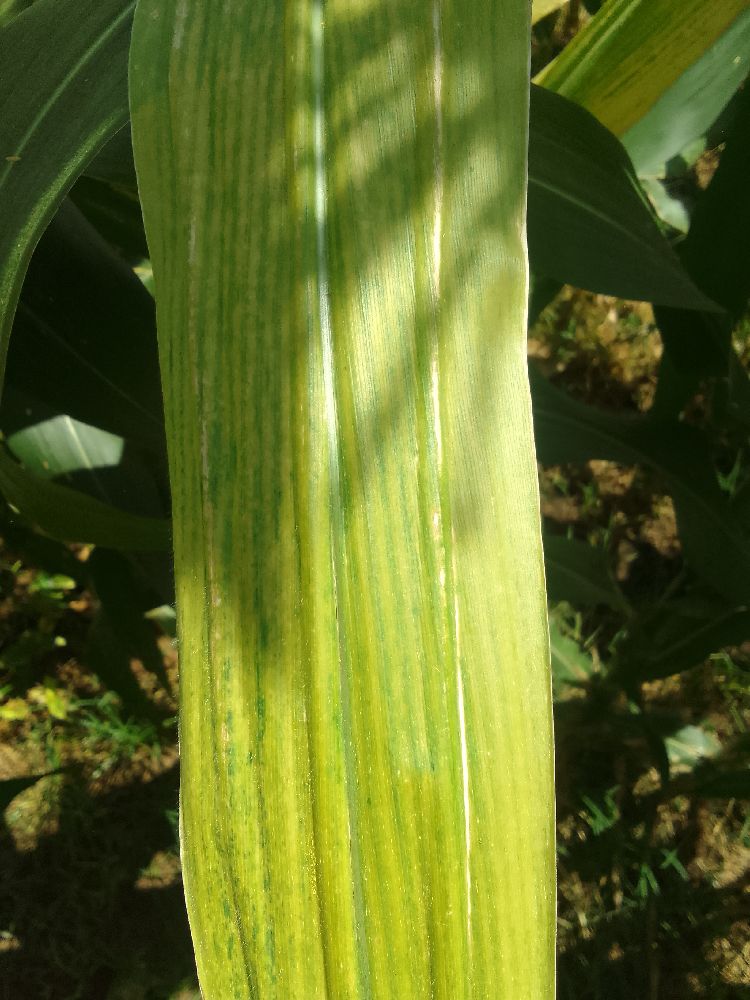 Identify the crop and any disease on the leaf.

maize, maize lethal necrosis
